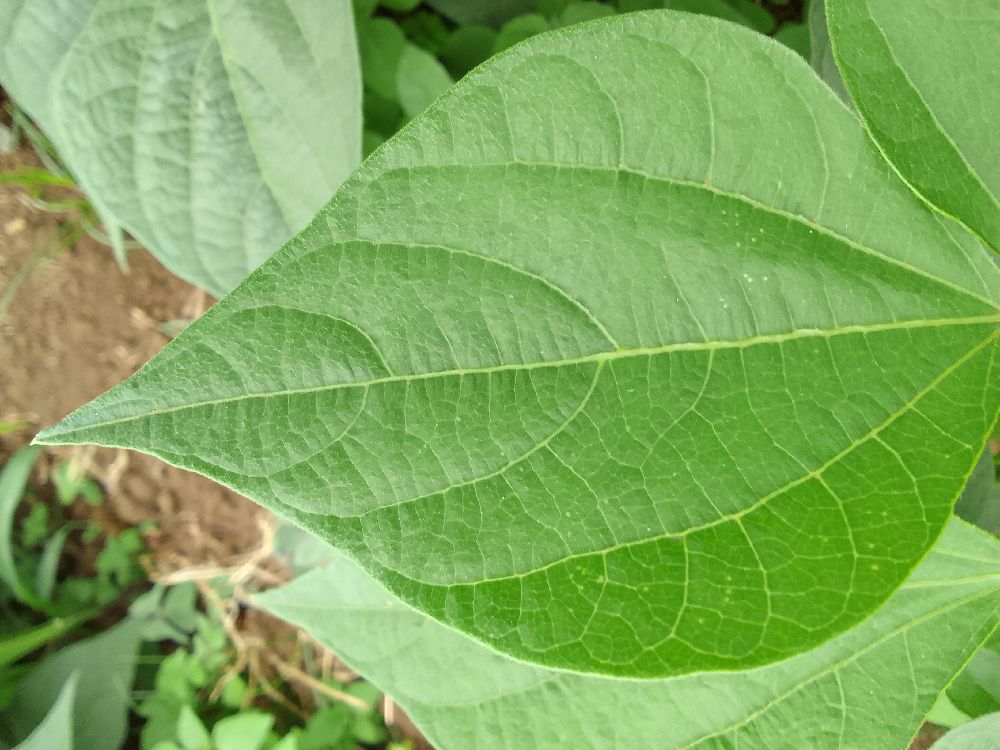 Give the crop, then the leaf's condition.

common bean, healthy
